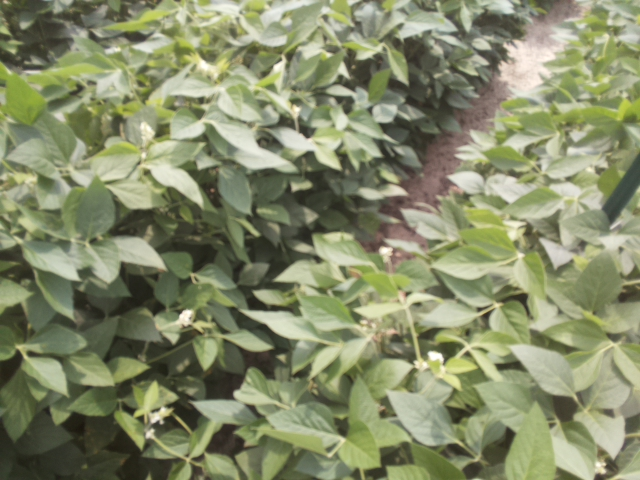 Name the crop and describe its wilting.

soybean, leaves with no wilting
